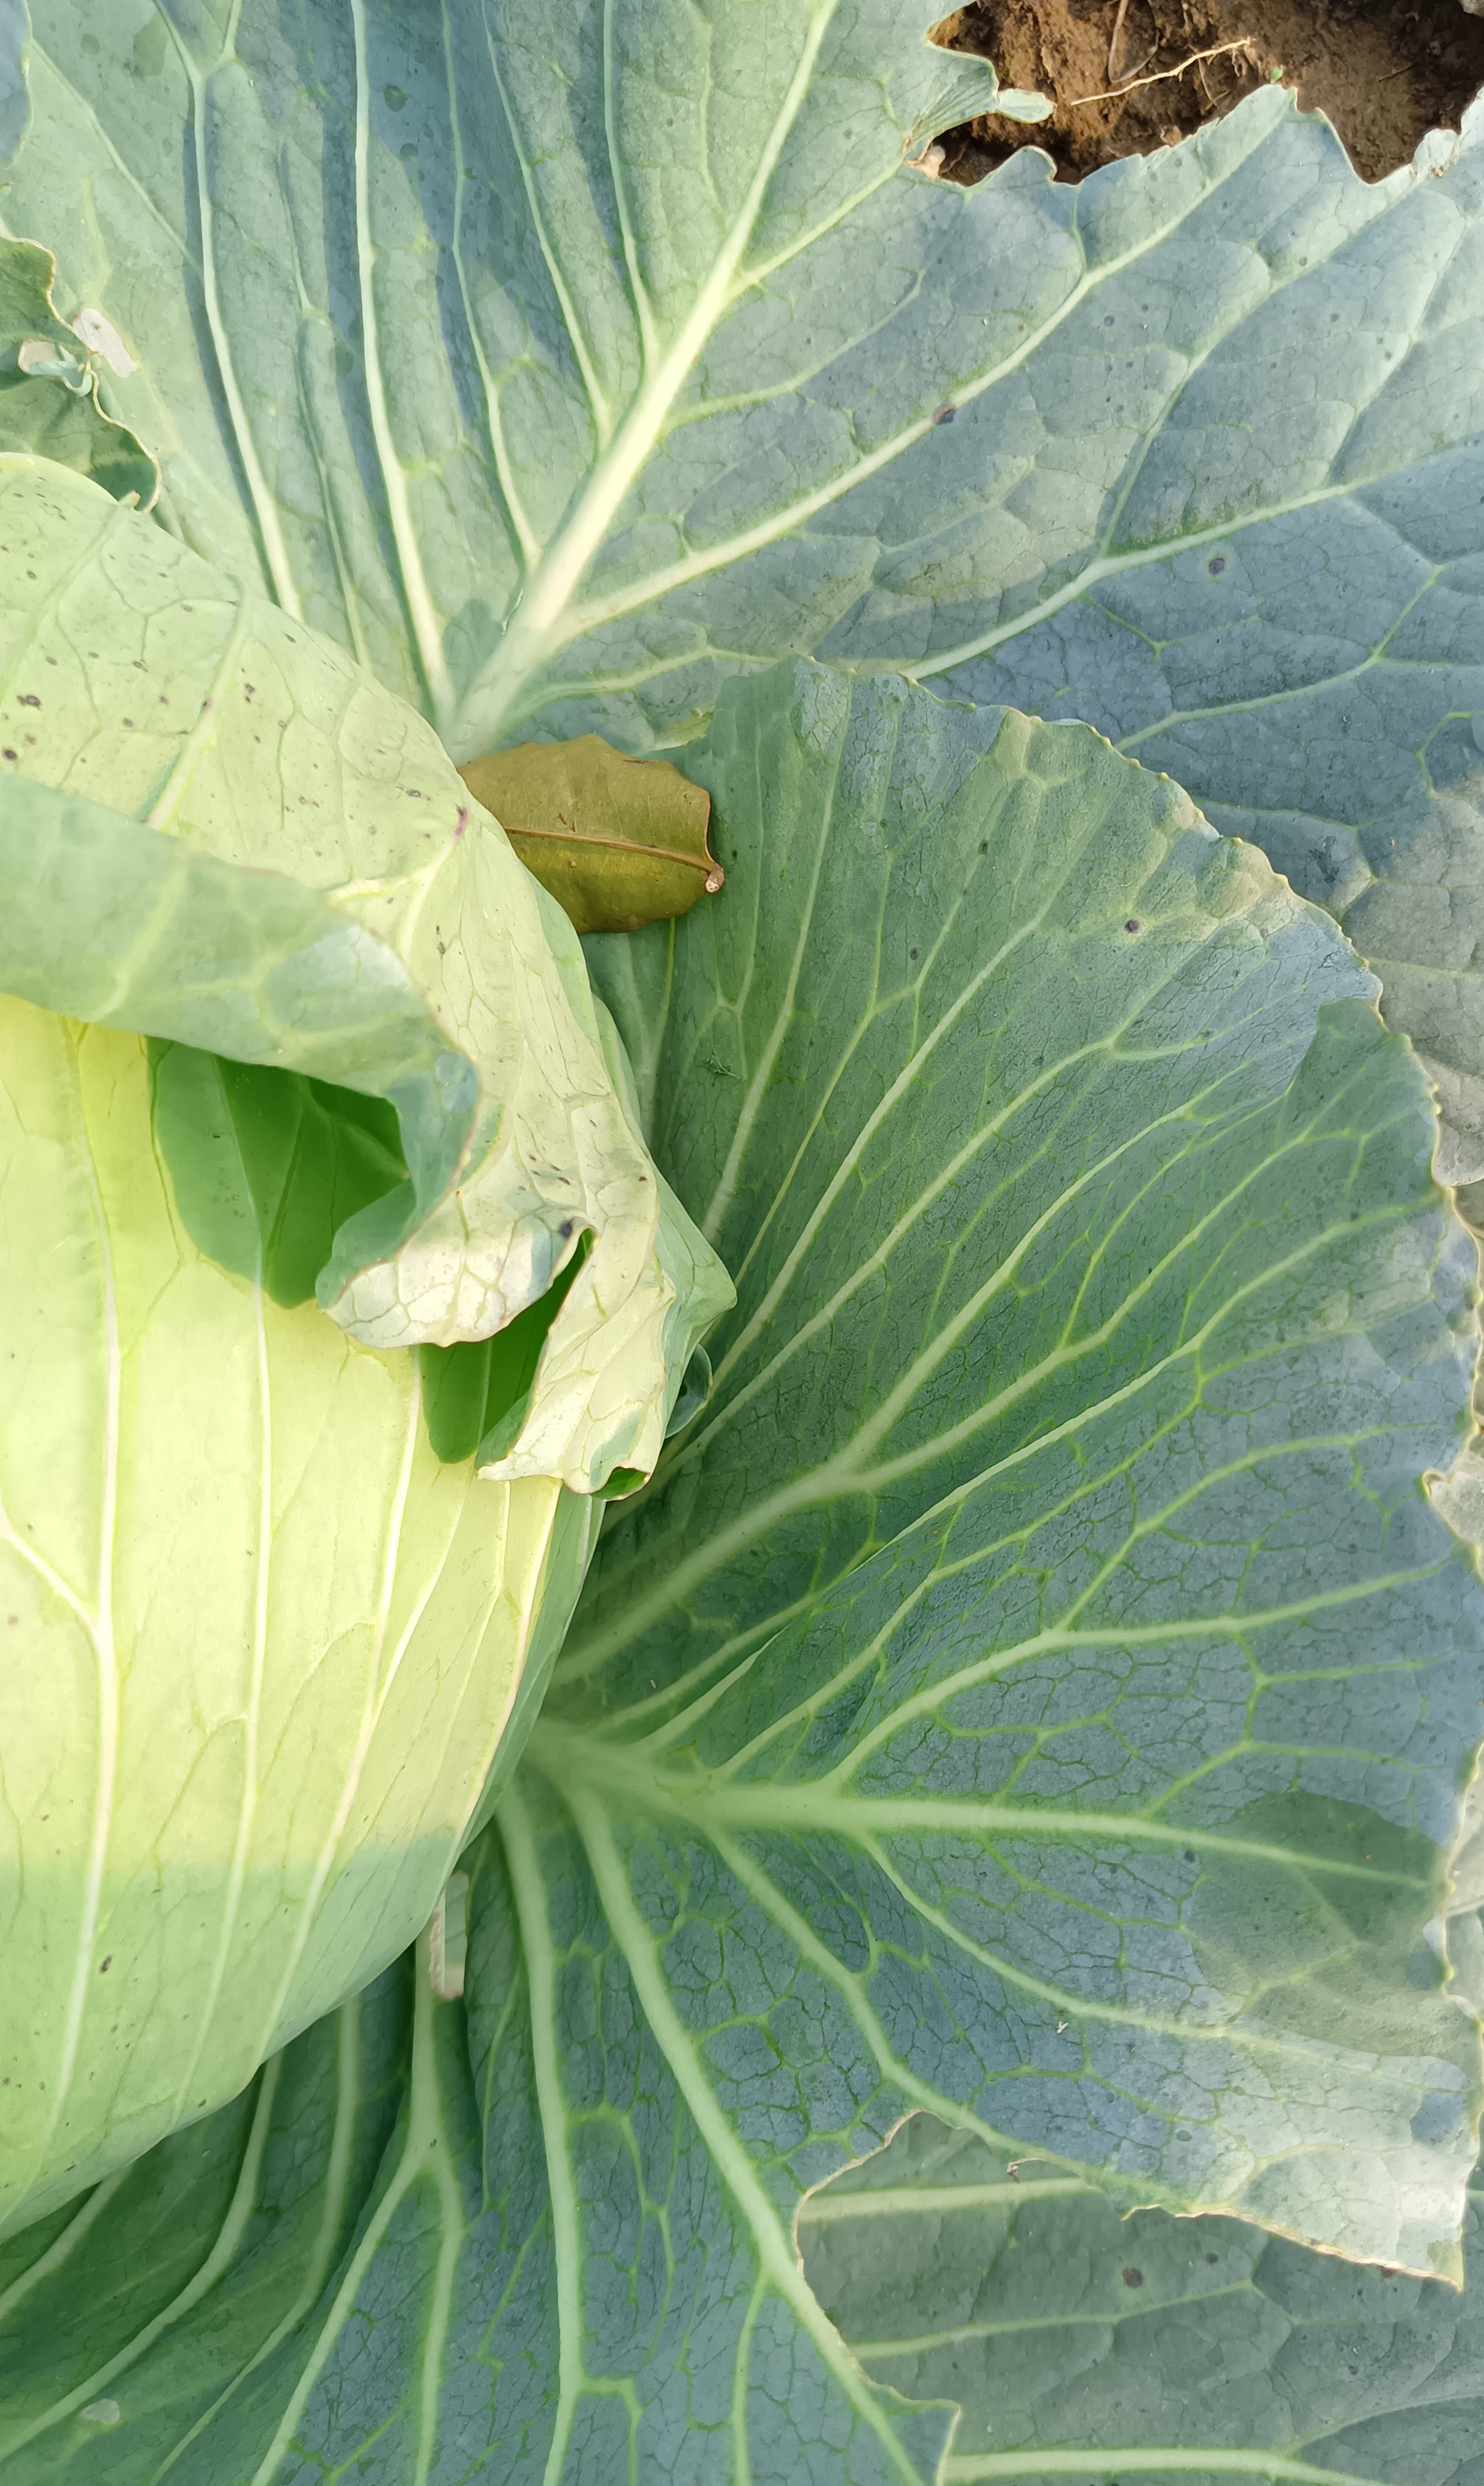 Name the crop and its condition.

cabbage, healthy
